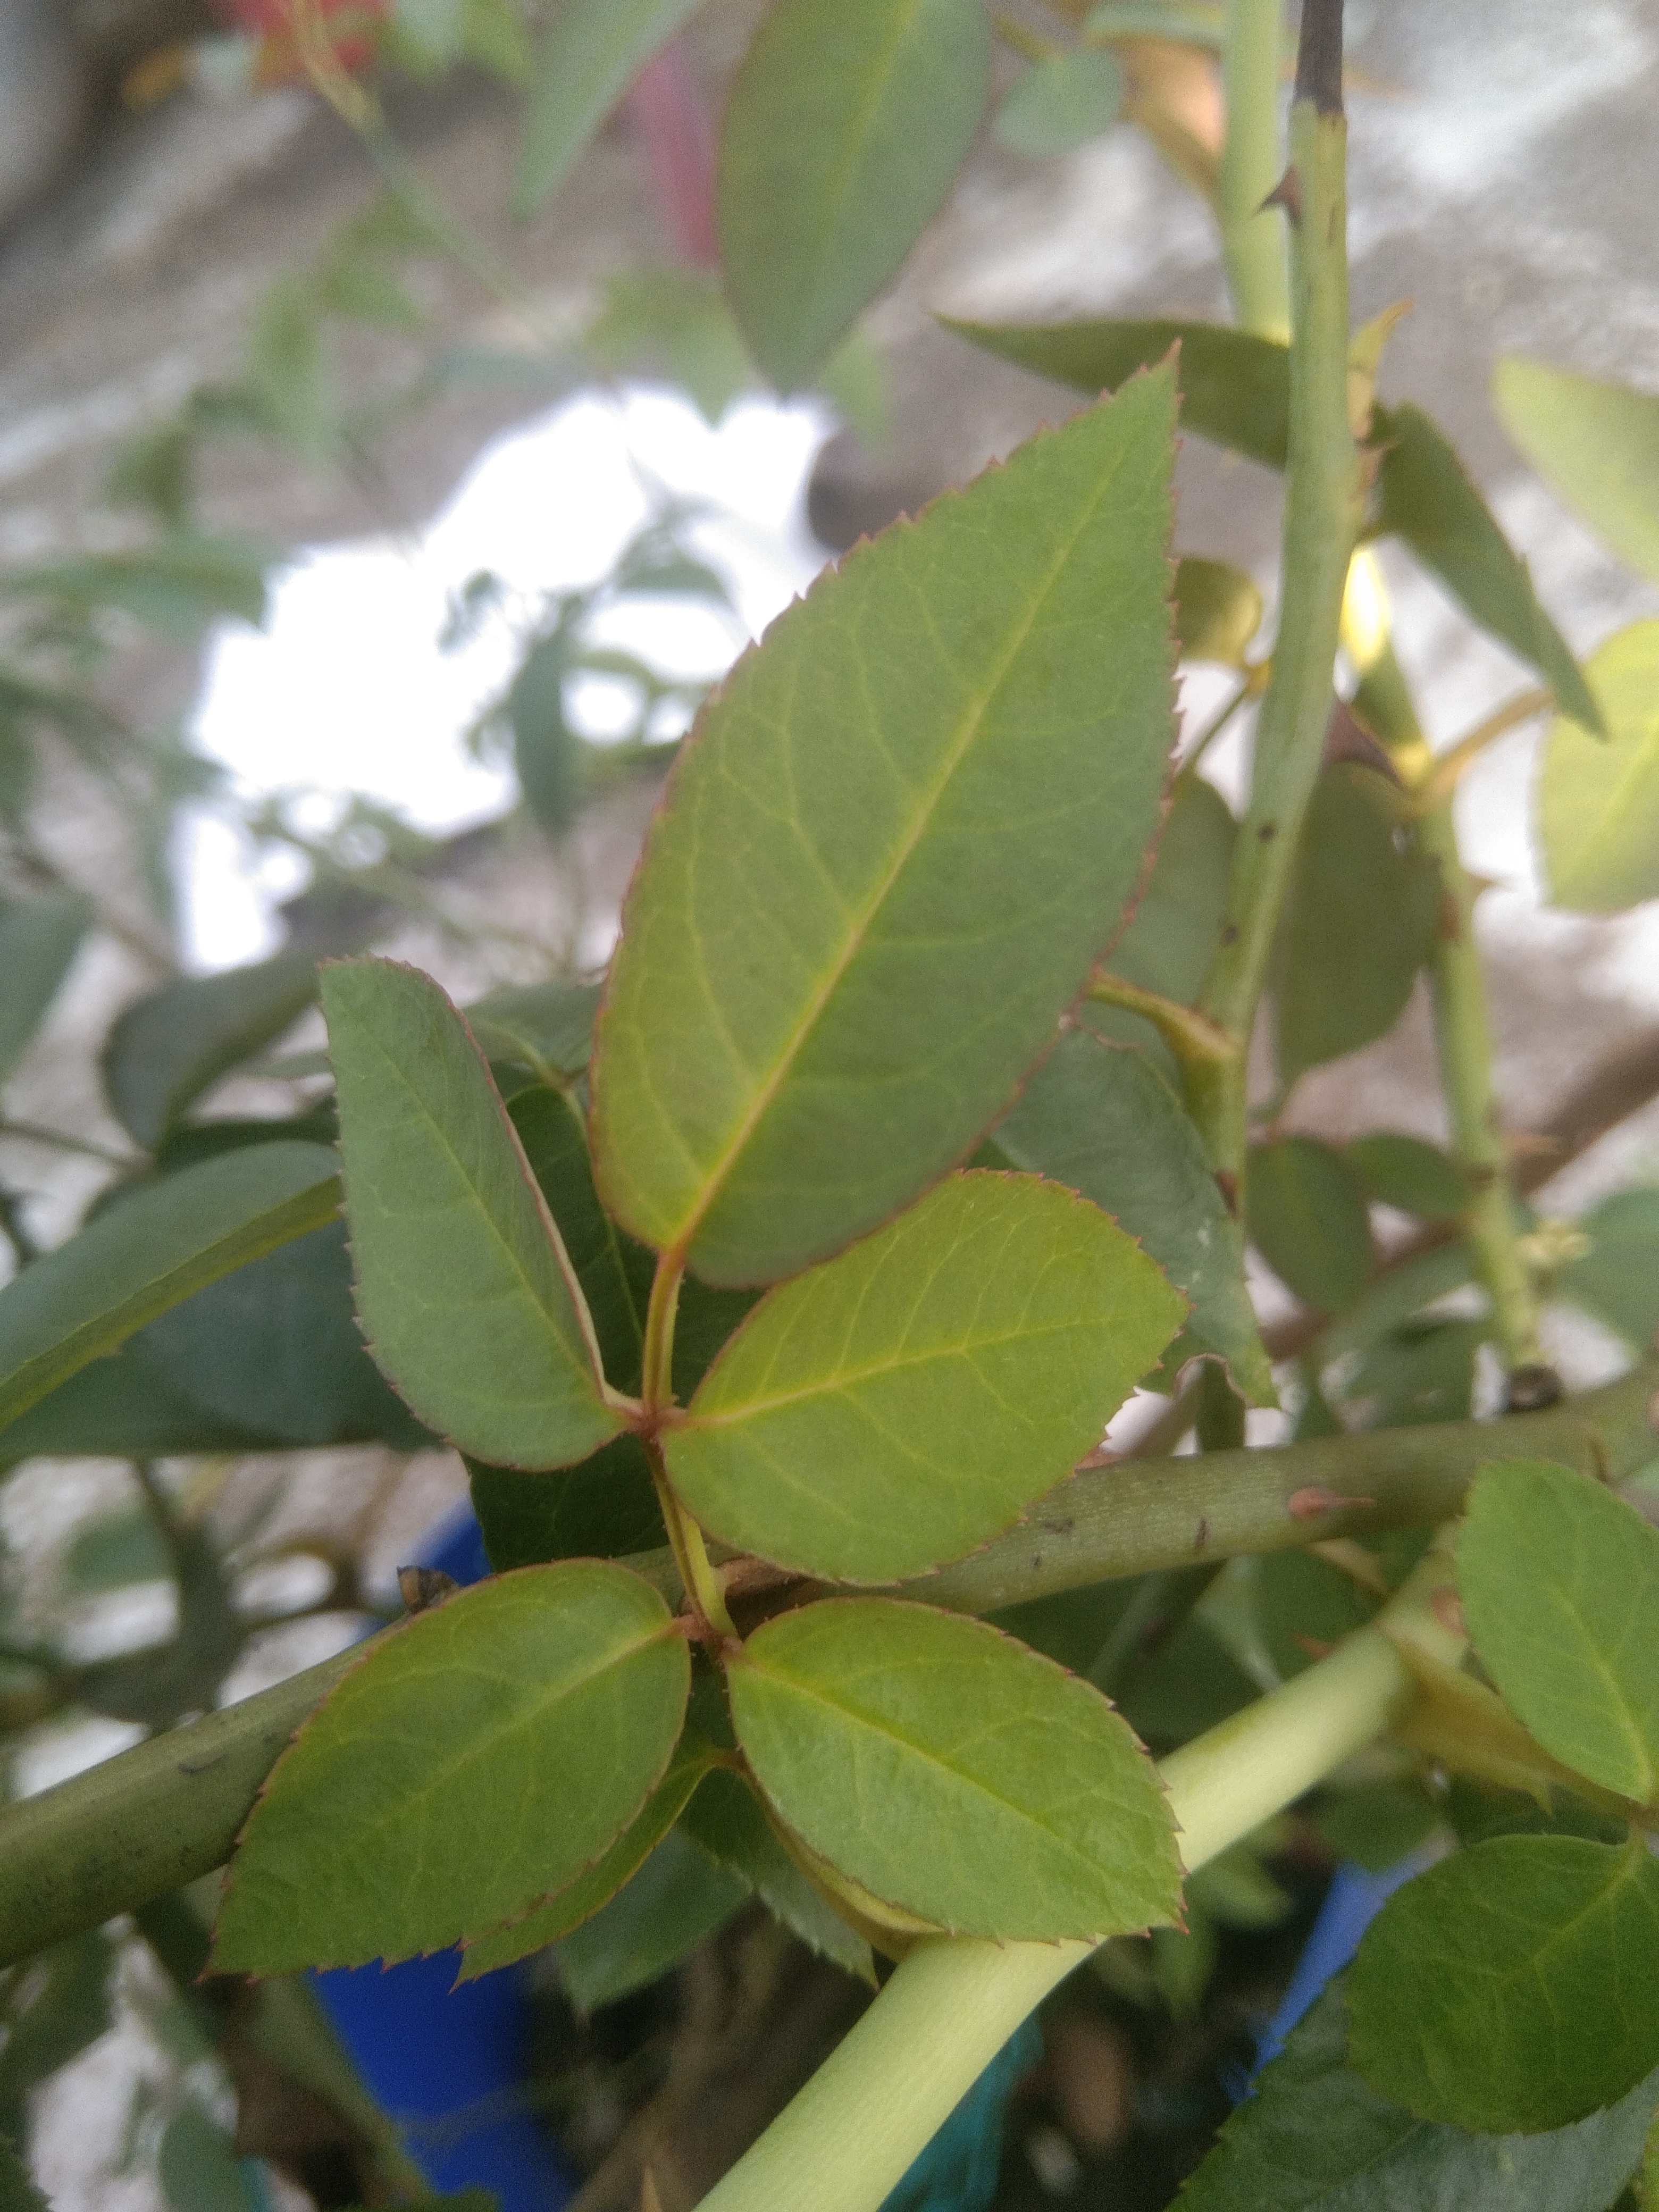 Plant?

rose
